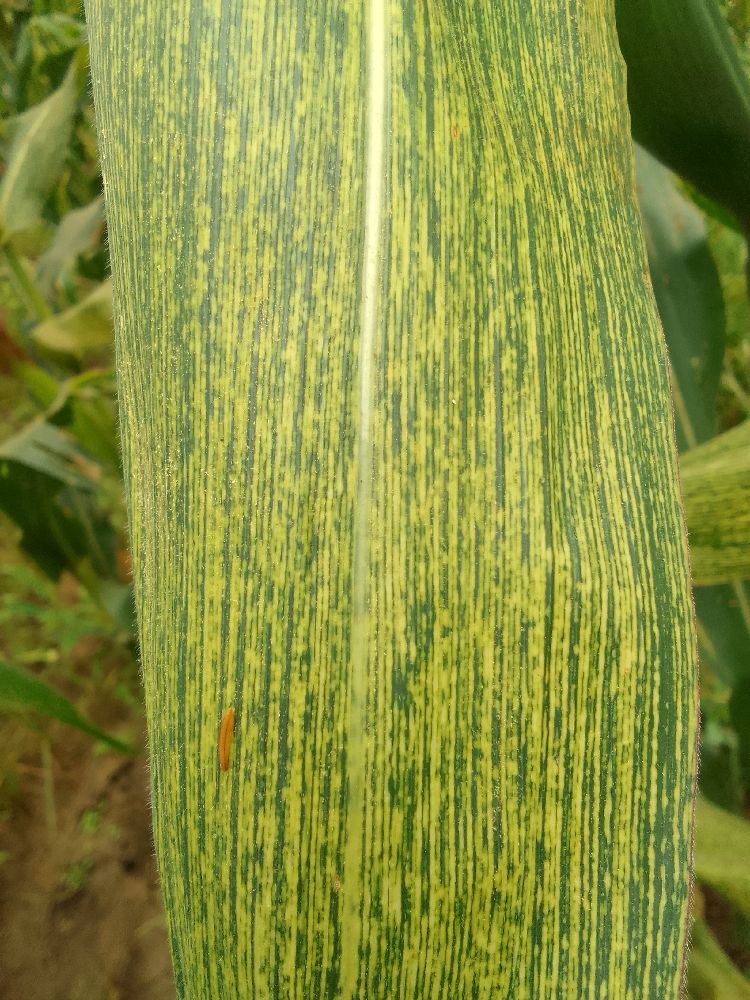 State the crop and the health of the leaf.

maize, maize streak virus
